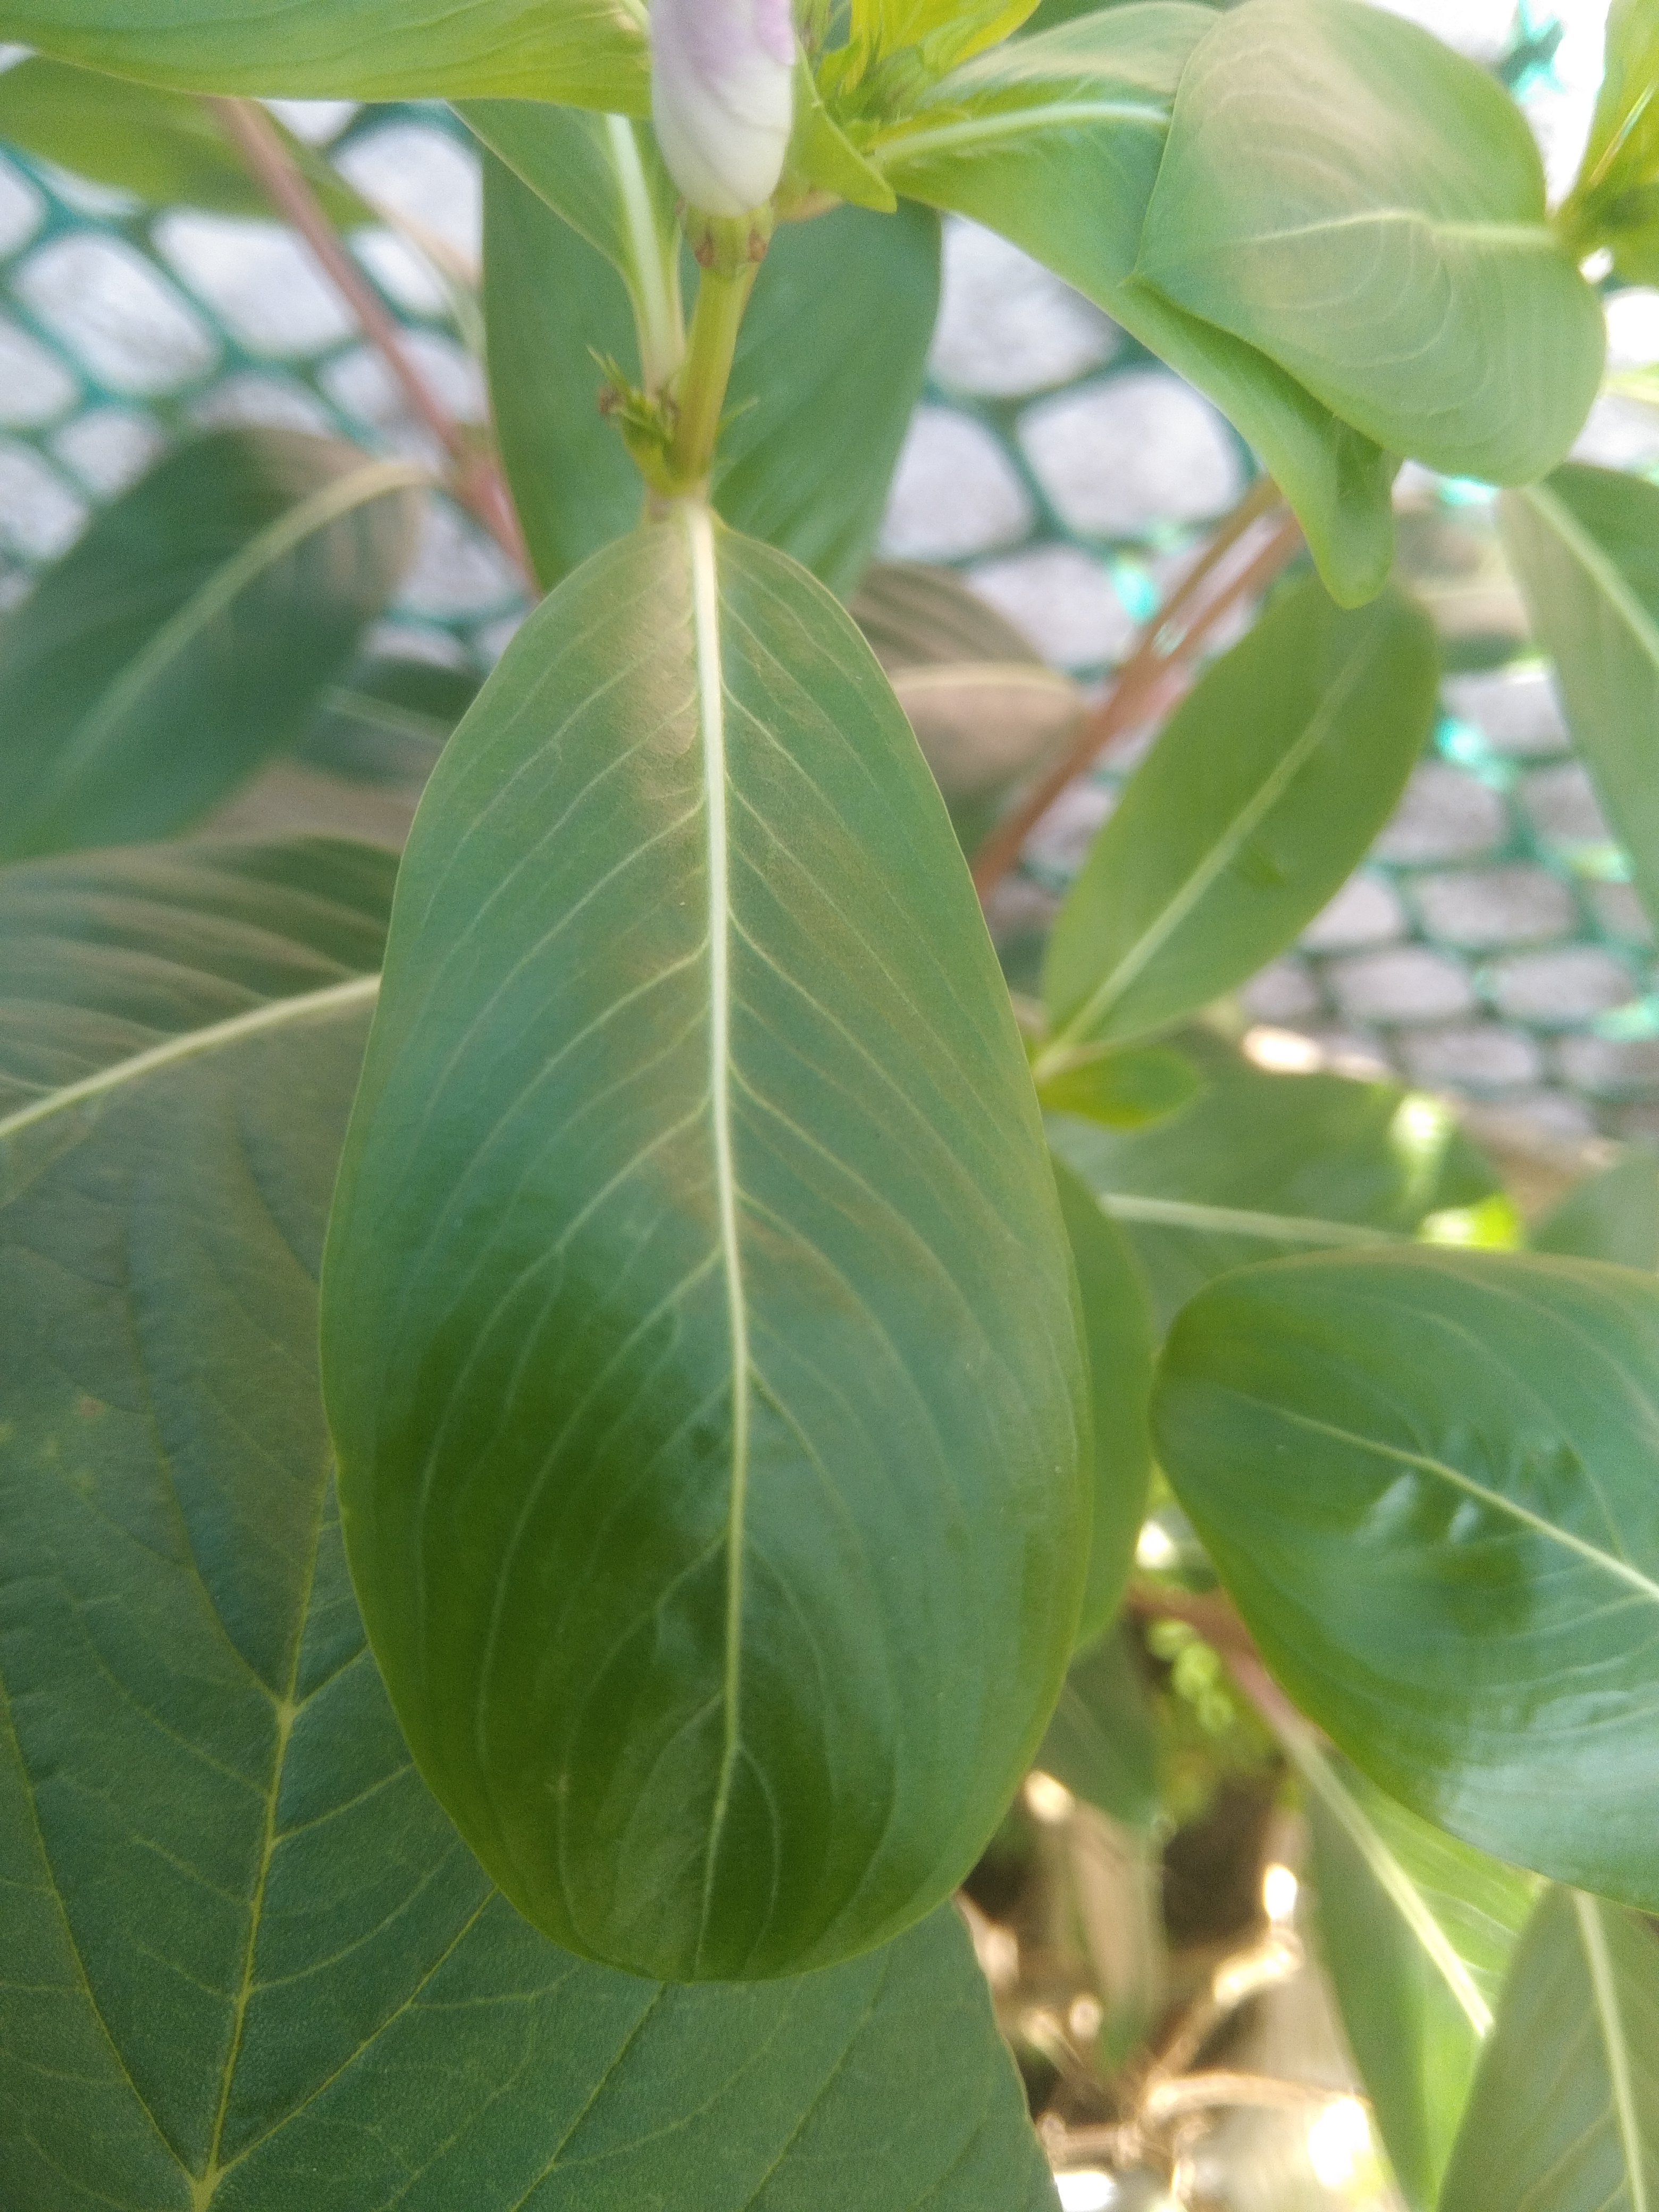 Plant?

rose periwinkle
